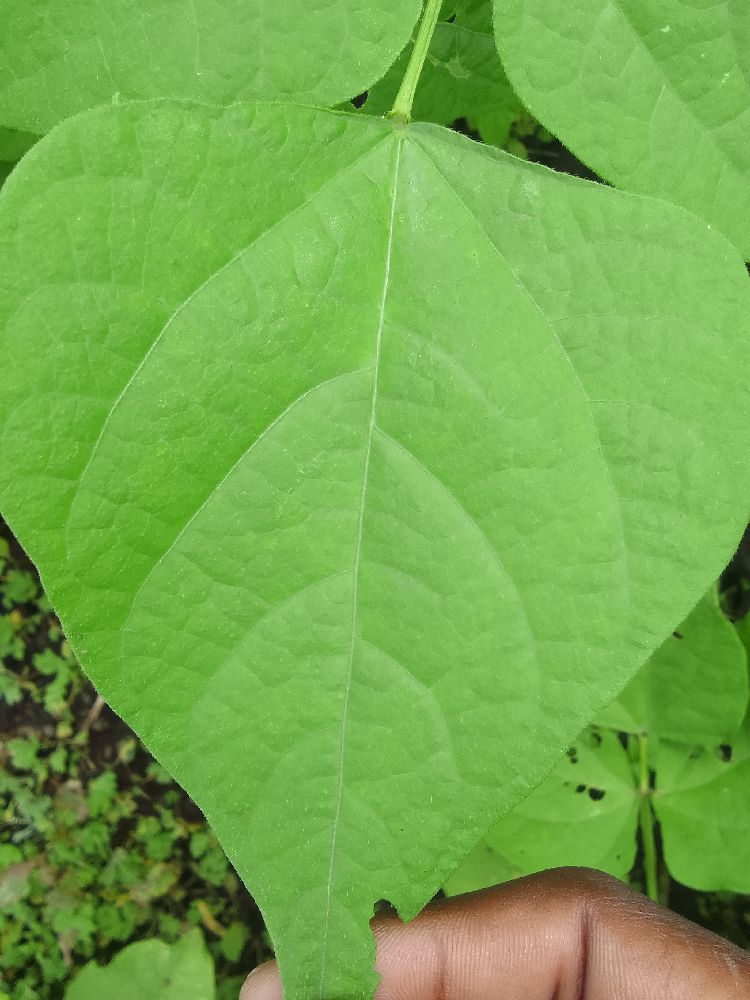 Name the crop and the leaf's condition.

common bean, healthy
